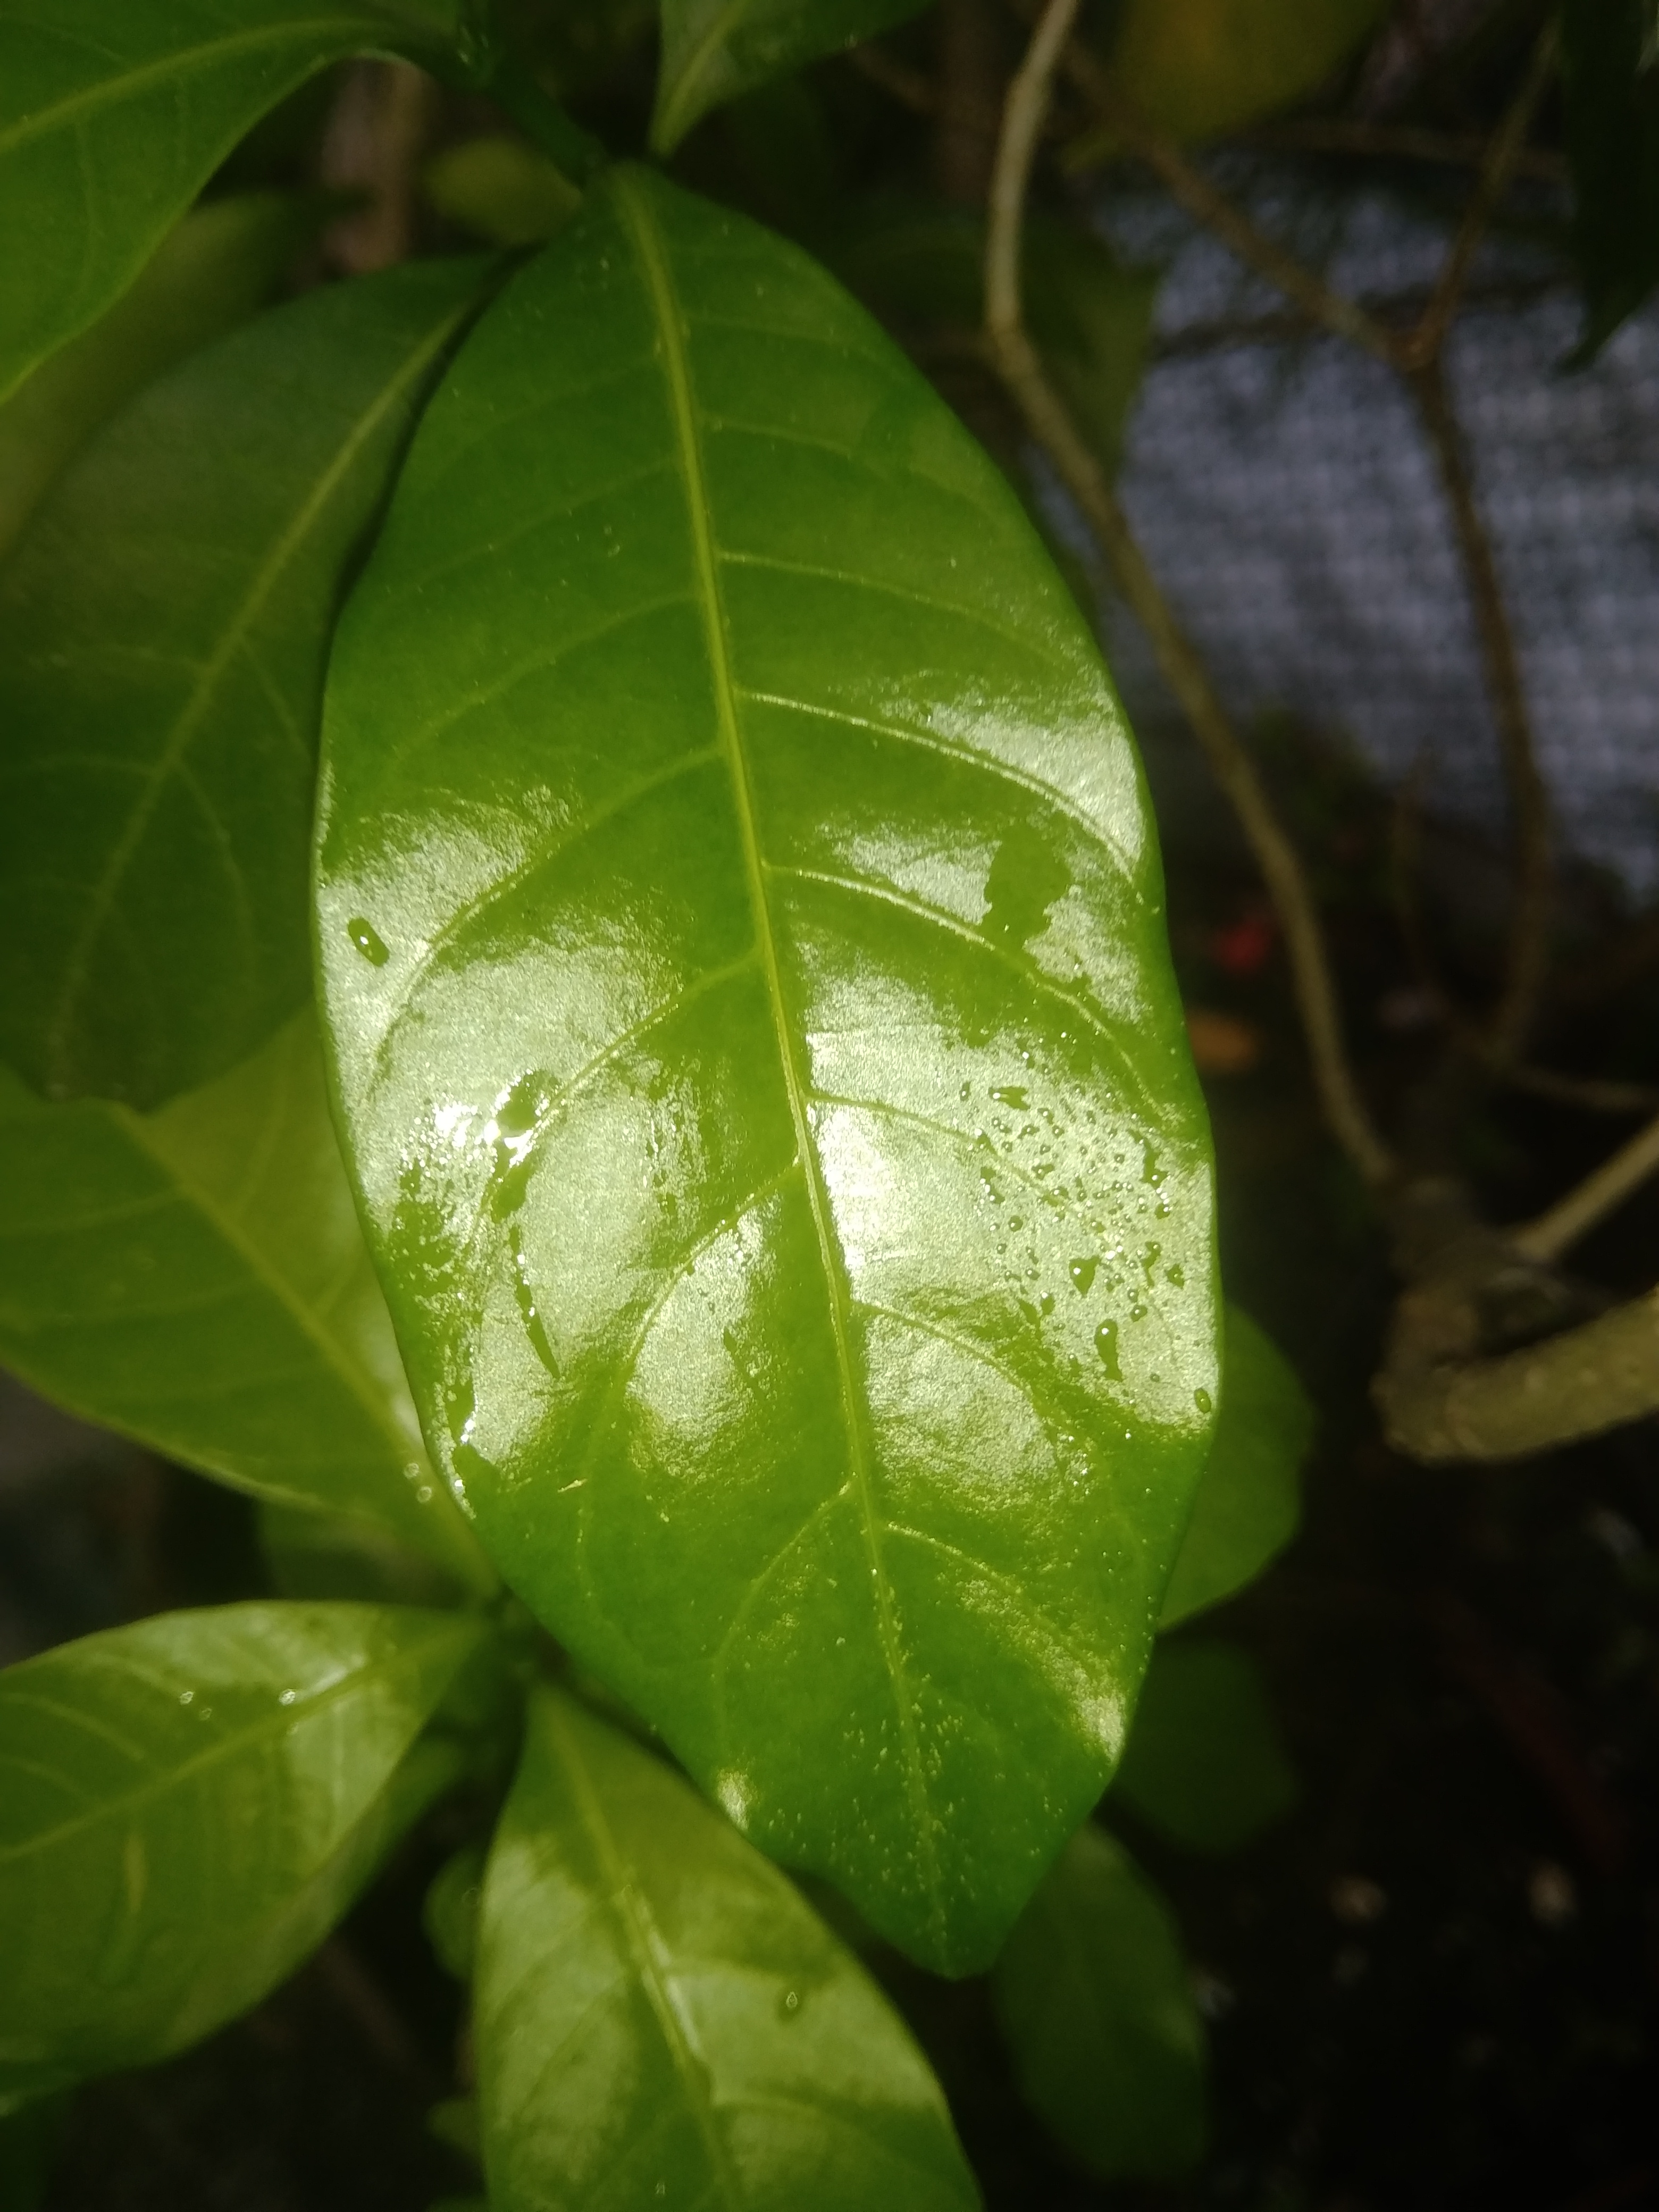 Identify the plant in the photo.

togor
